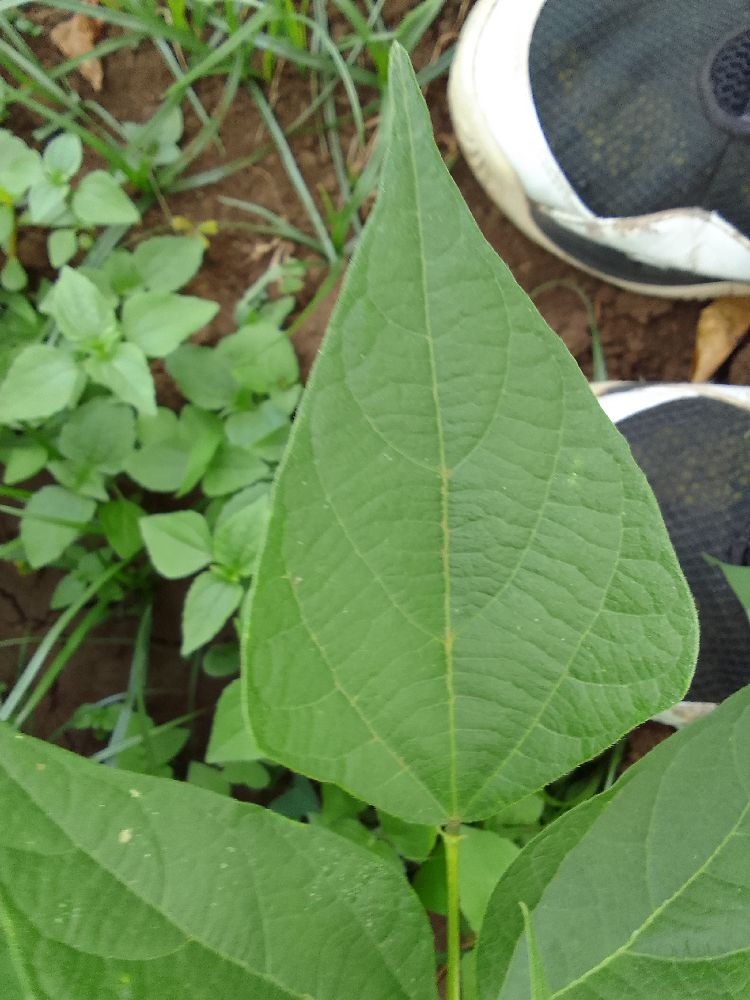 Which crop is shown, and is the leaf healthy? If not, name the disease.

common bean, healthy
